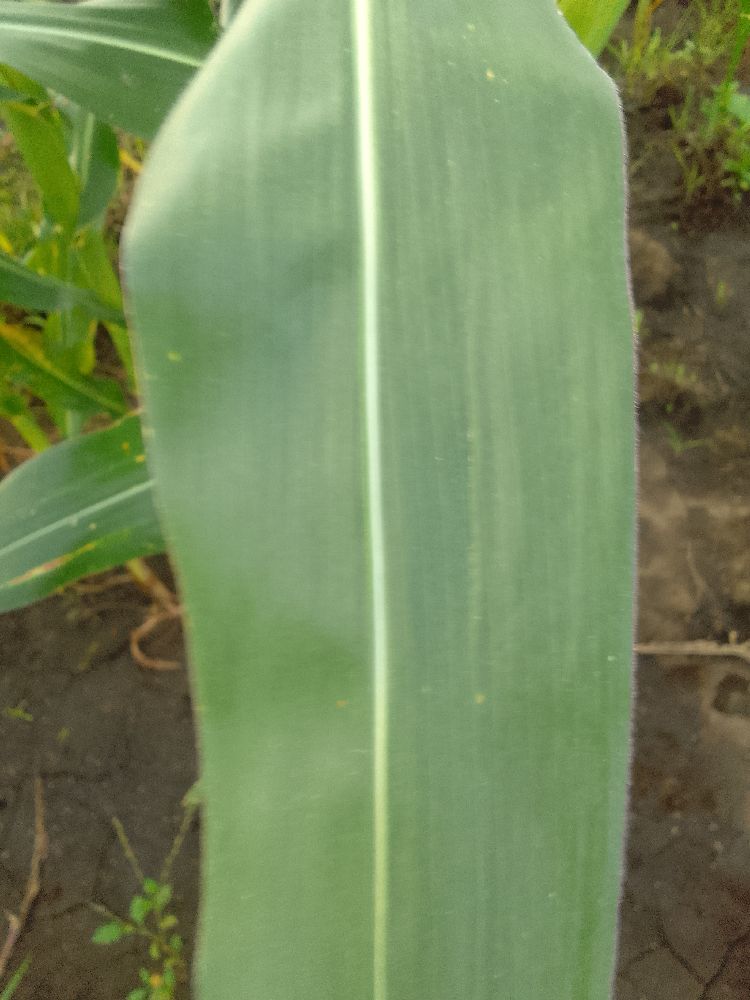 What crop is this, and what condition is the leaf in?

maize, healthy
